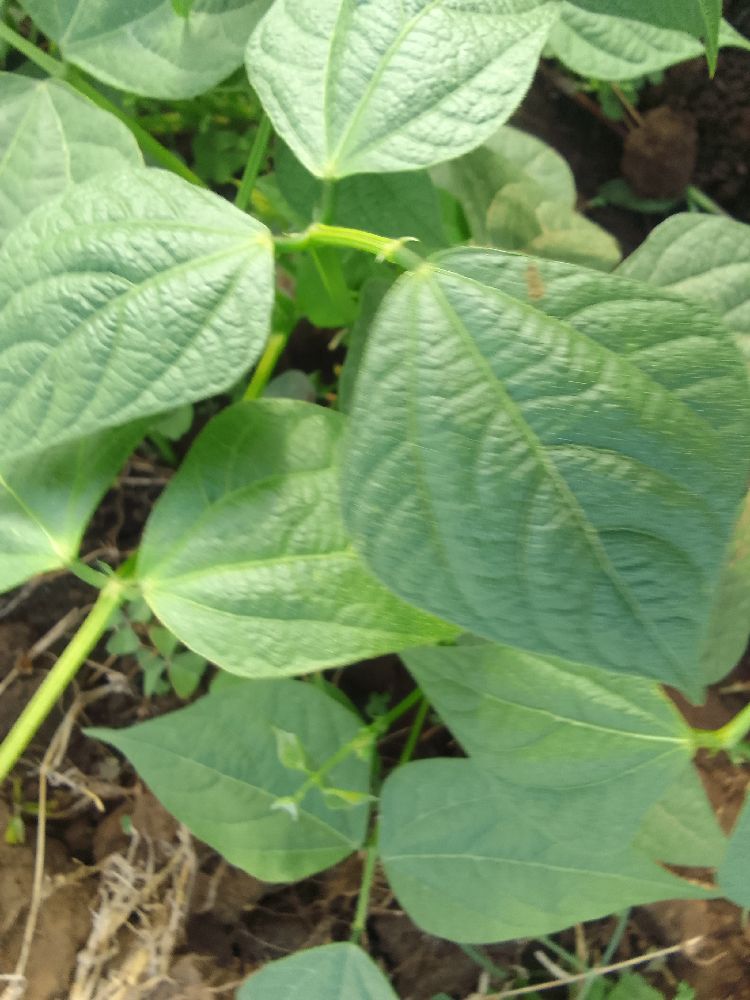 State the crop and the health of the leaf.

common bean, healthy
